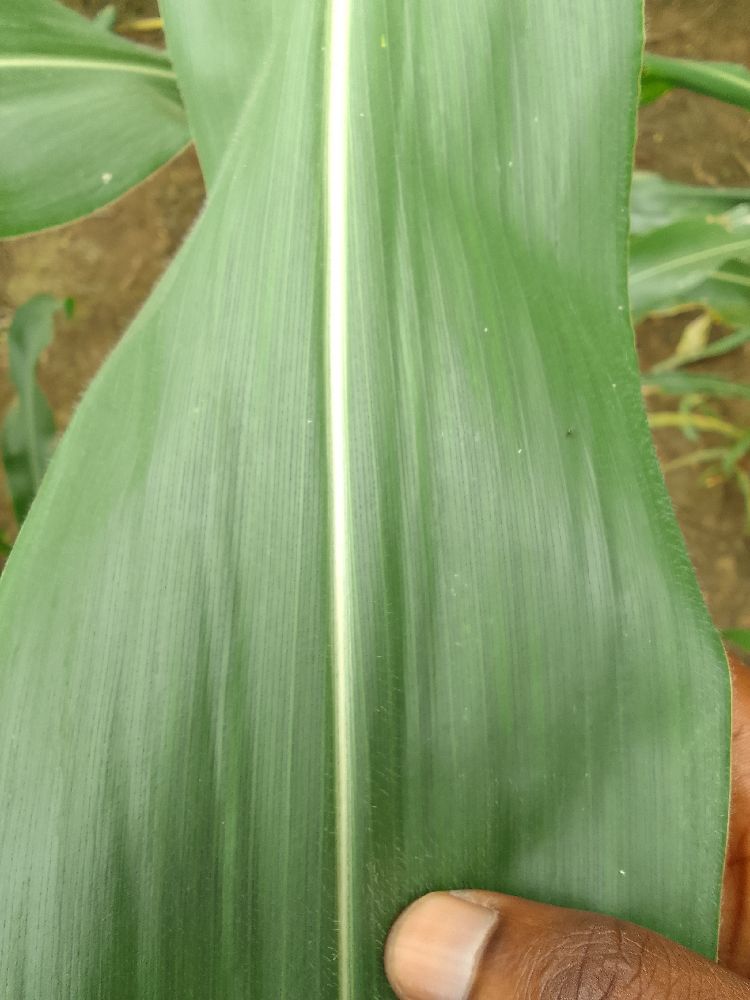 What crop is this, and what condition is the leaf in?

maize, healthy
